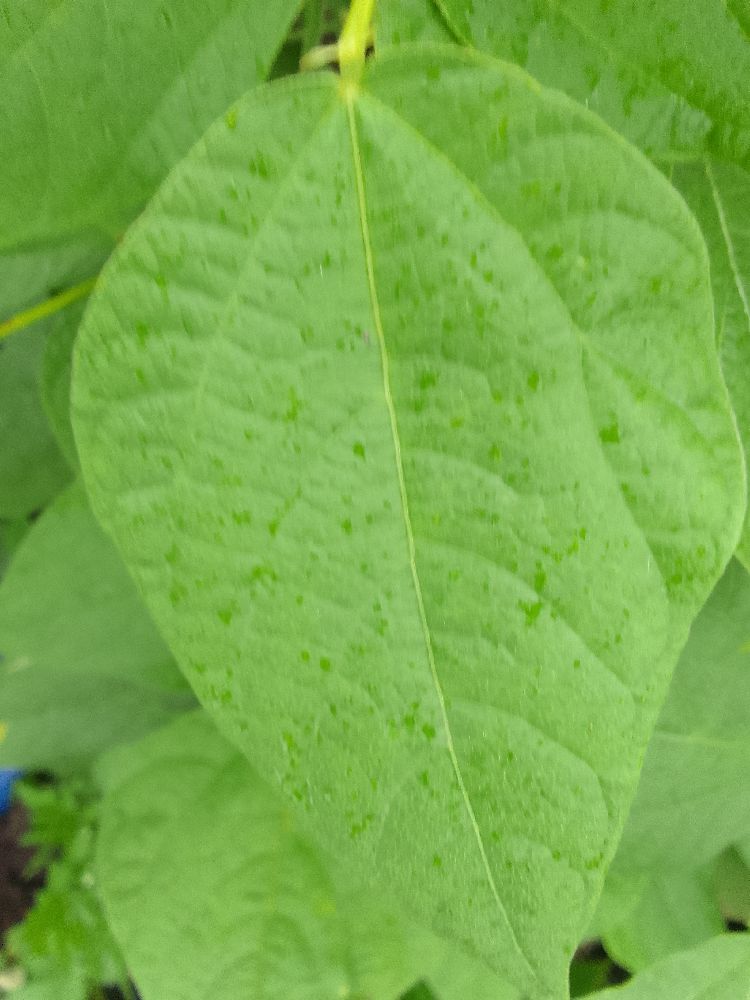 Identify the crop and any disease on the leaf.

common bean, healthy
